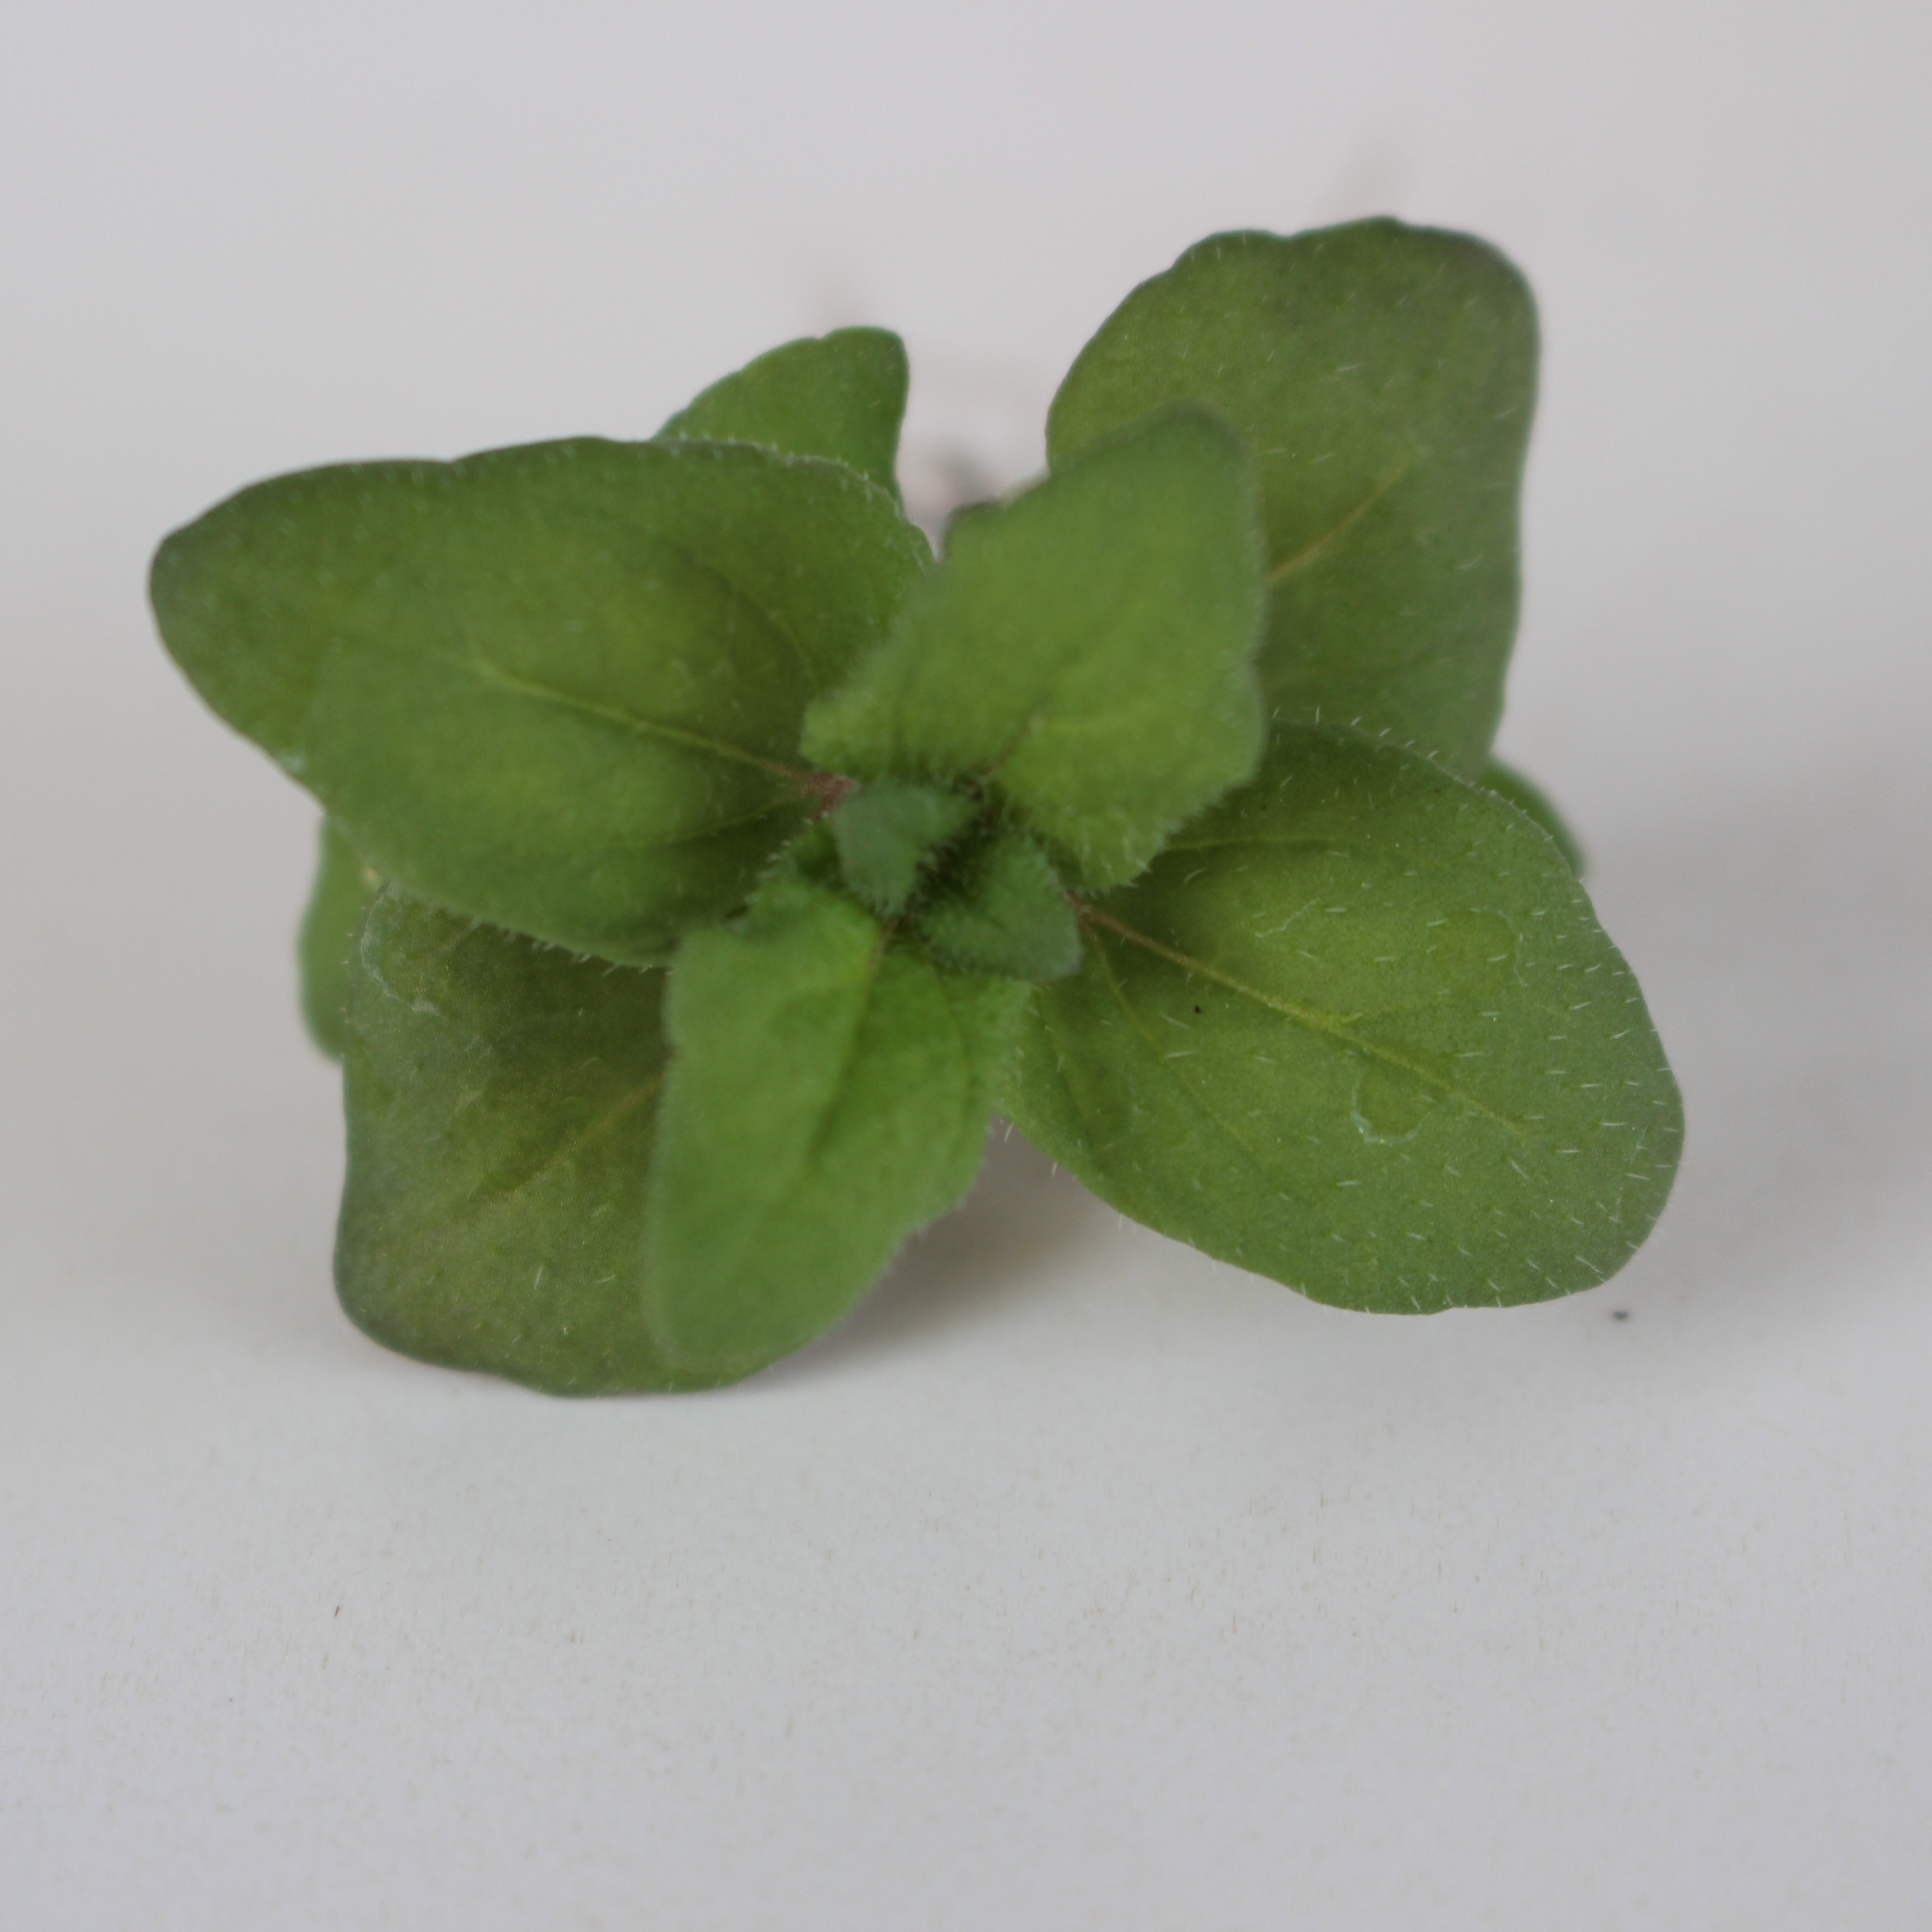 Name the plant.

Veronica persica
